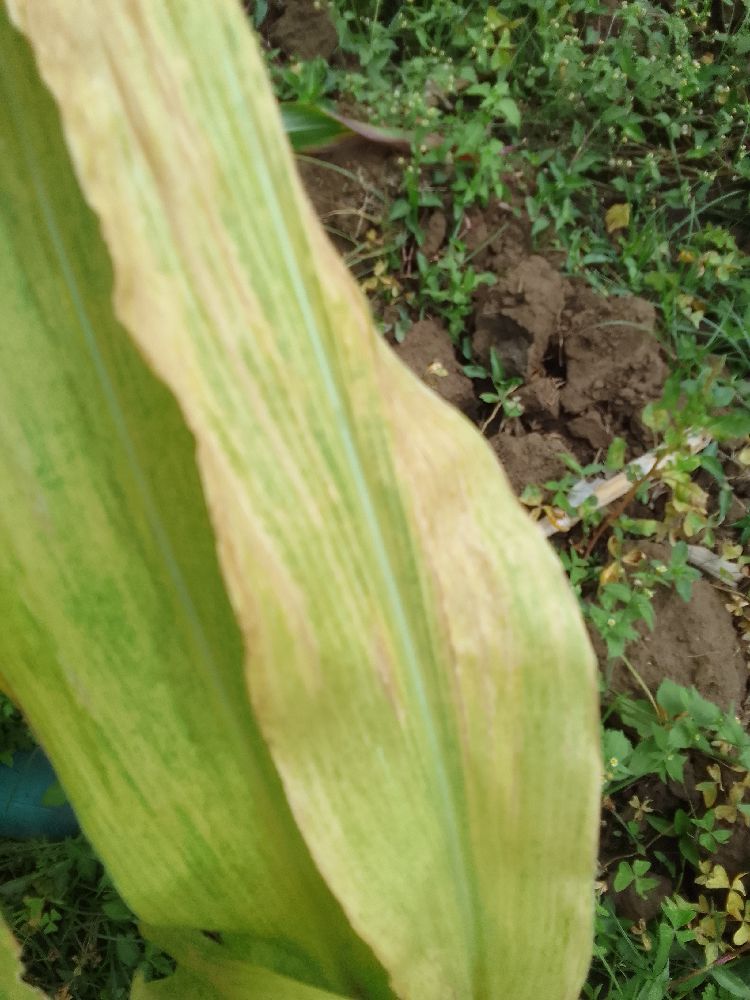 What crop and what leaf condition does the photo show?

maize, maize lethal necrosis
